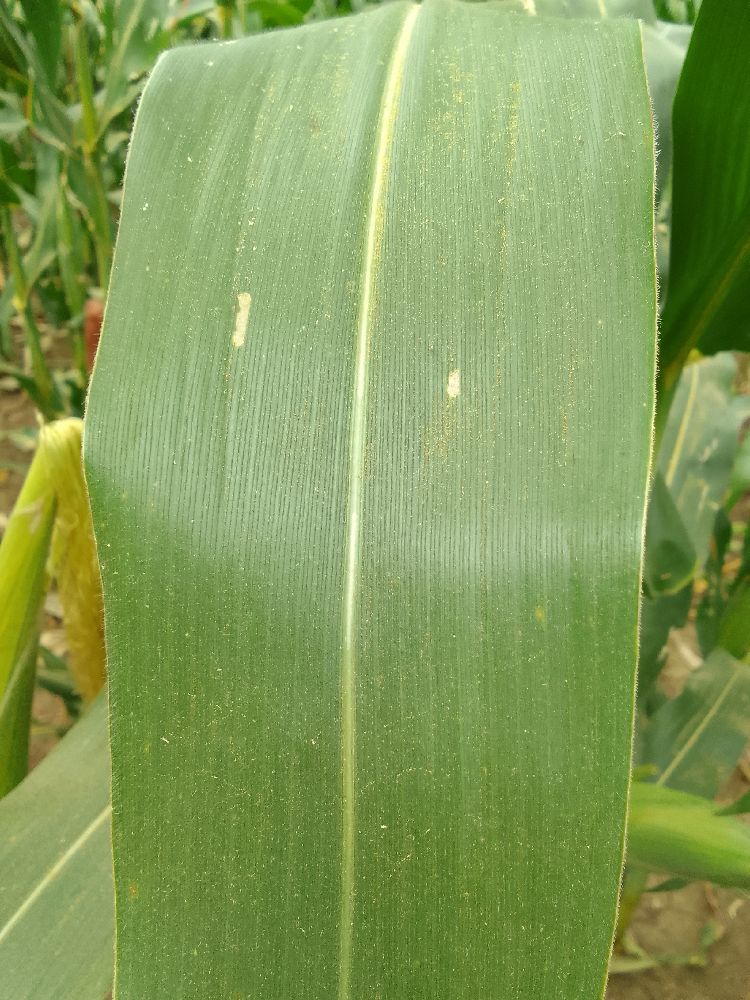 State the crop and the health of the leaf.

maize, healthy
